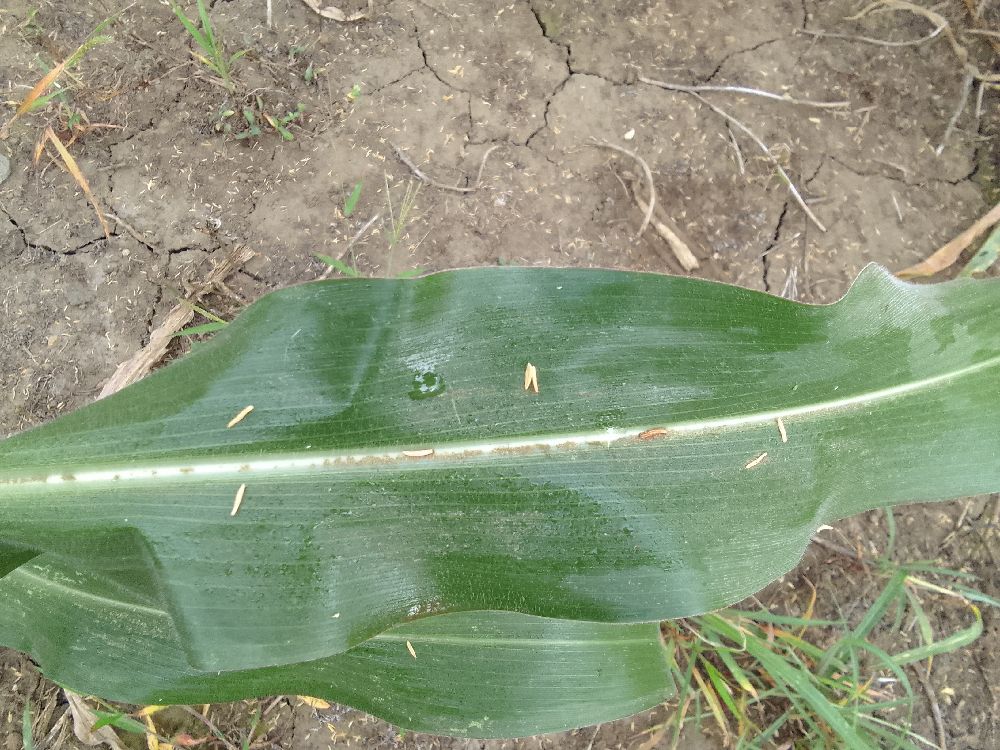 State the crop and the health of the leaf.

maize, healthy
